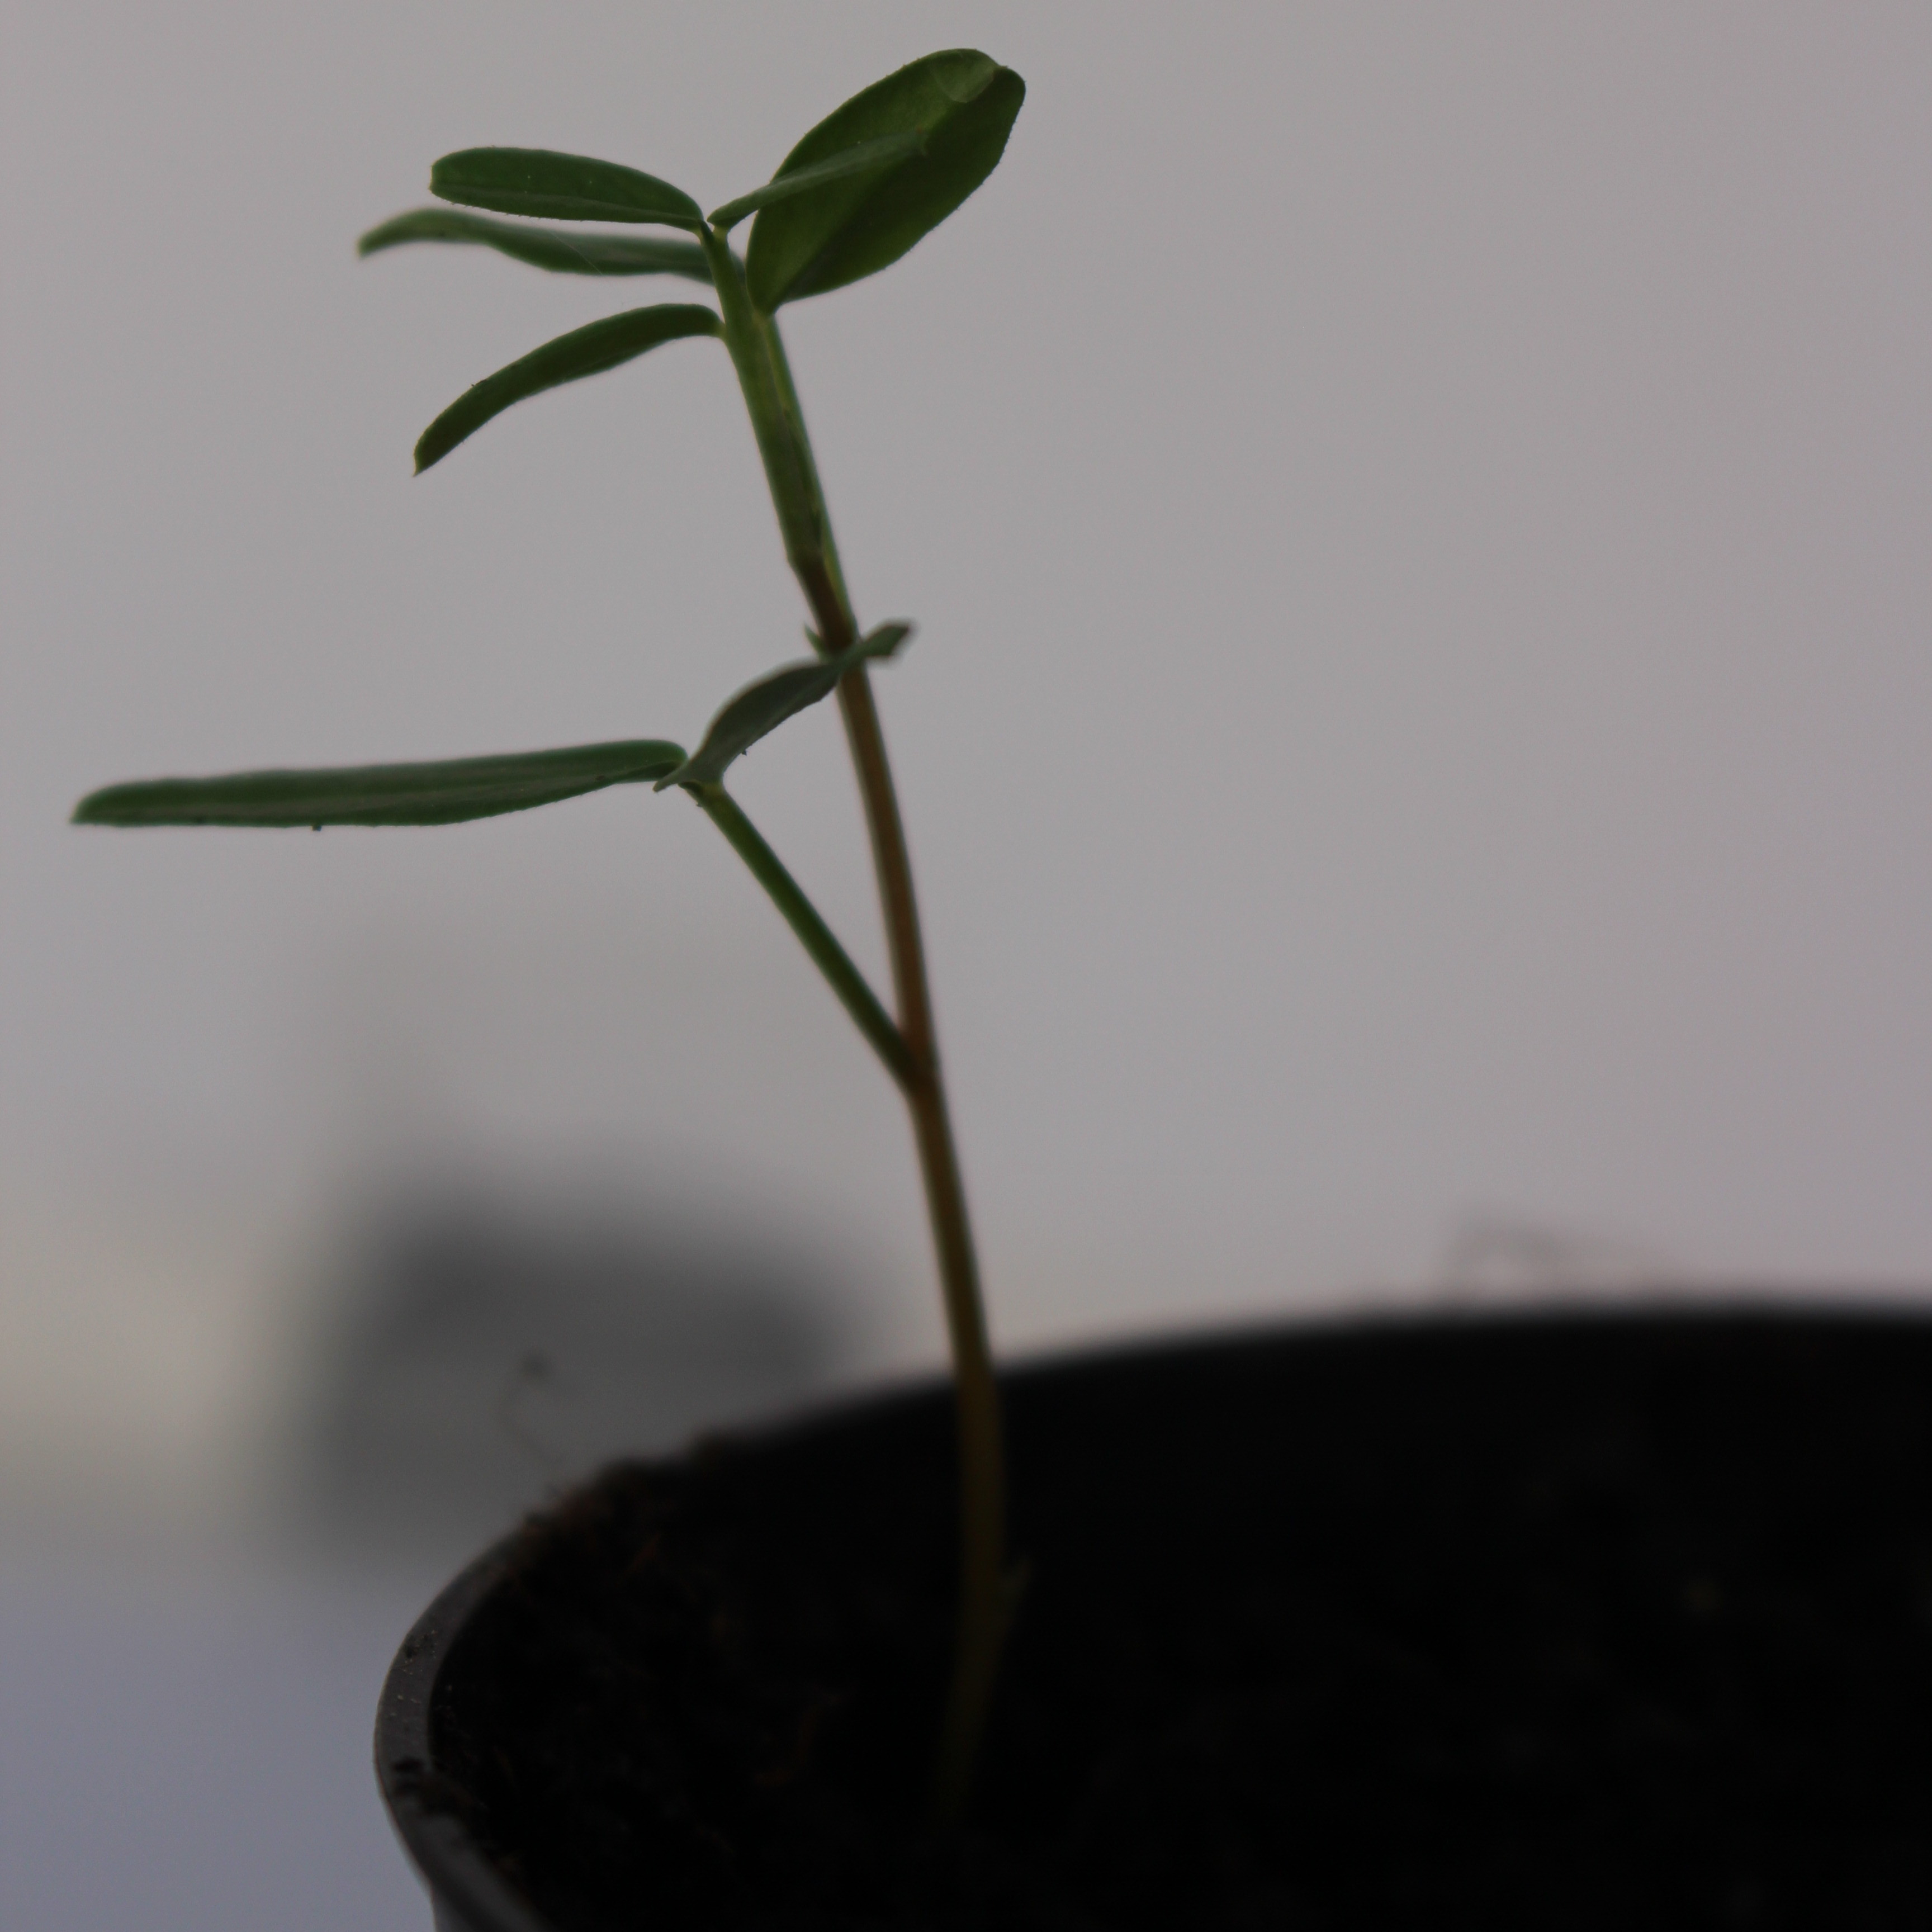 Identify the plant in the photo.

Vicia sativa
